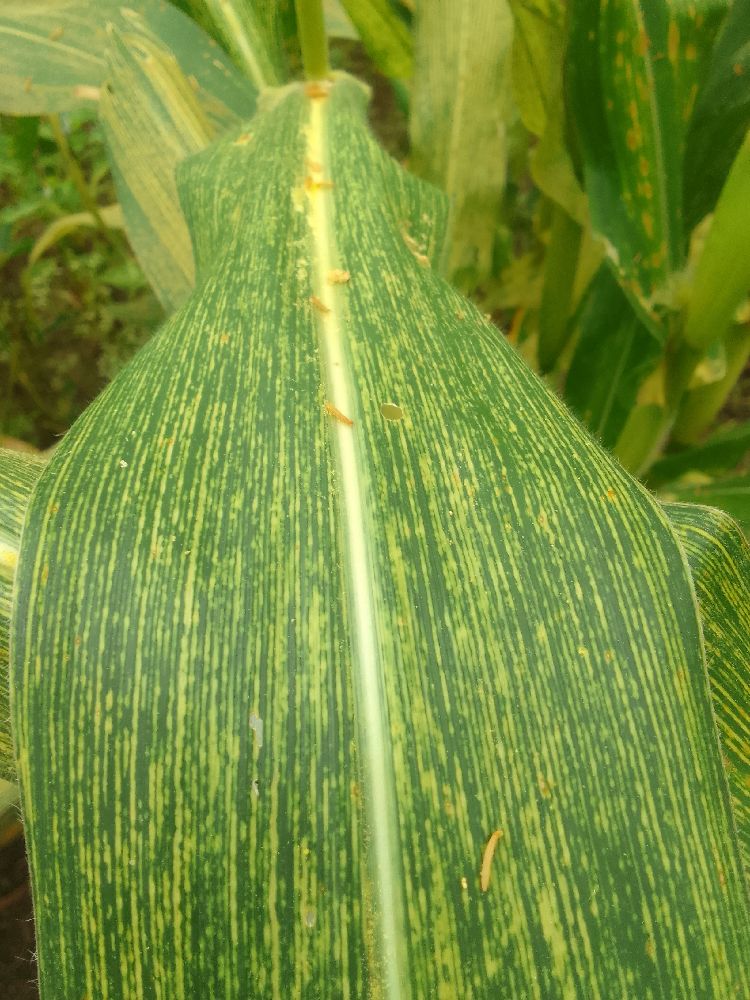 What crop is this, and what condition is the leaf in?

maize, maize streak virus
